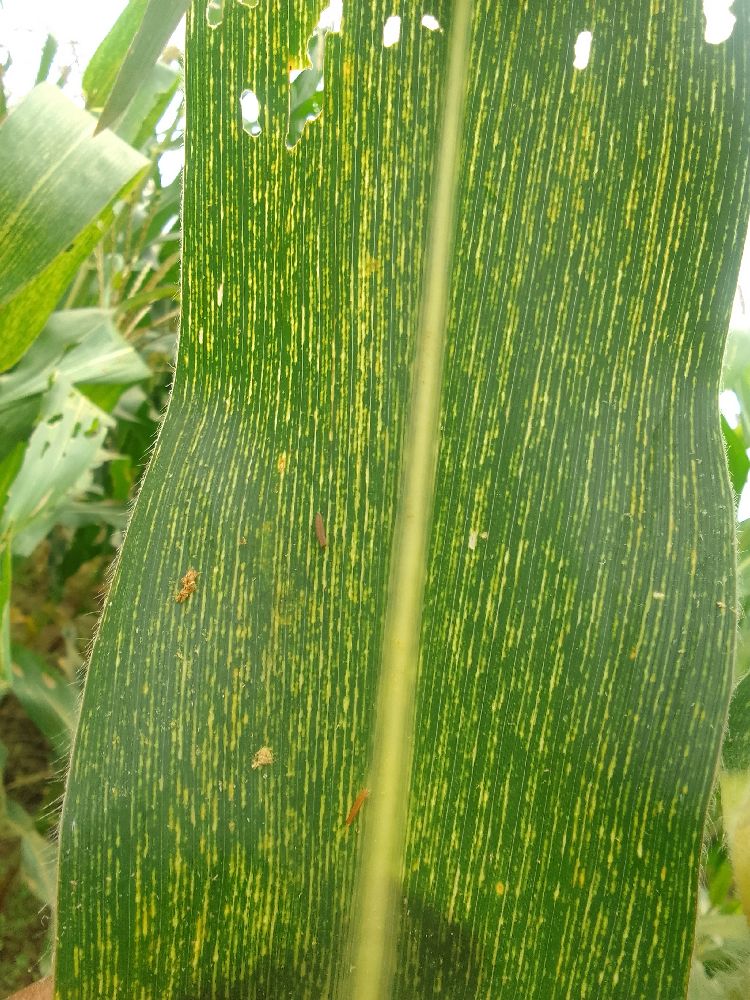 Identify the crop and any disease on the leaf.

maize, maize streak virus
